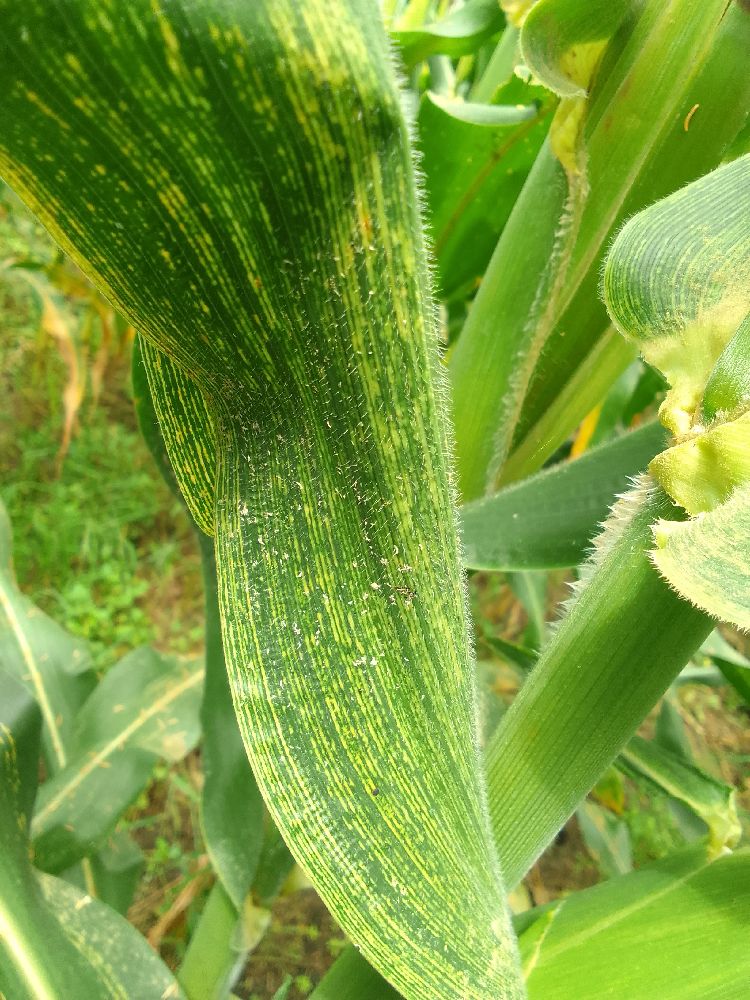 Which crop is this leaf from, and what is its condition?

maize, maize streak virus
